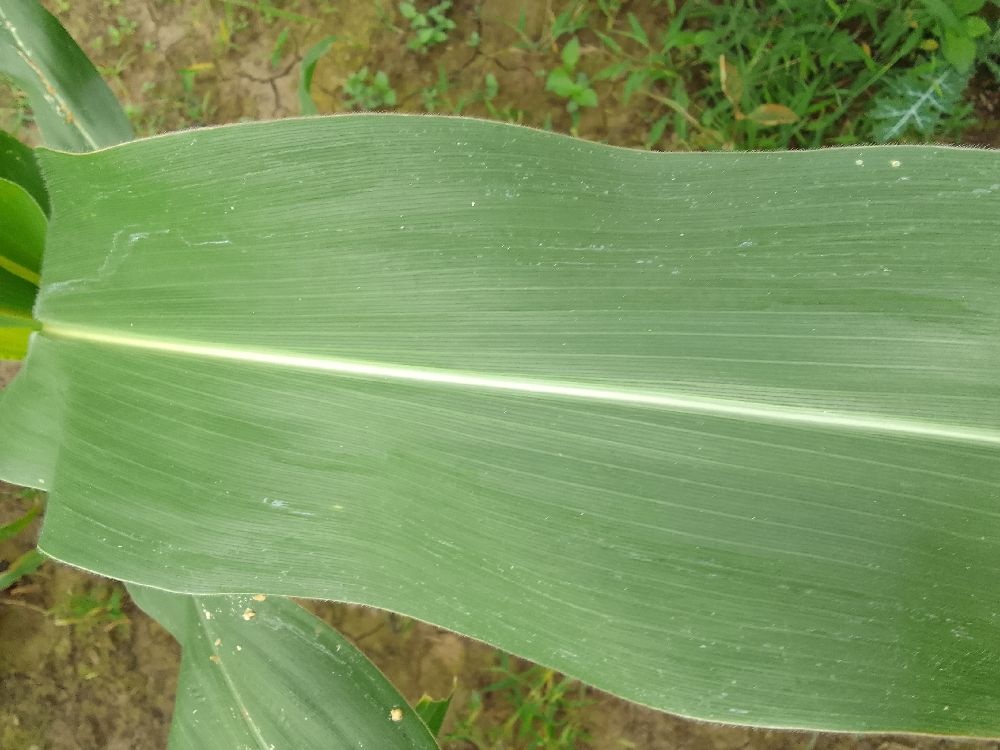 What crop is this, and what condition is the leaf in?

maize, healthy
